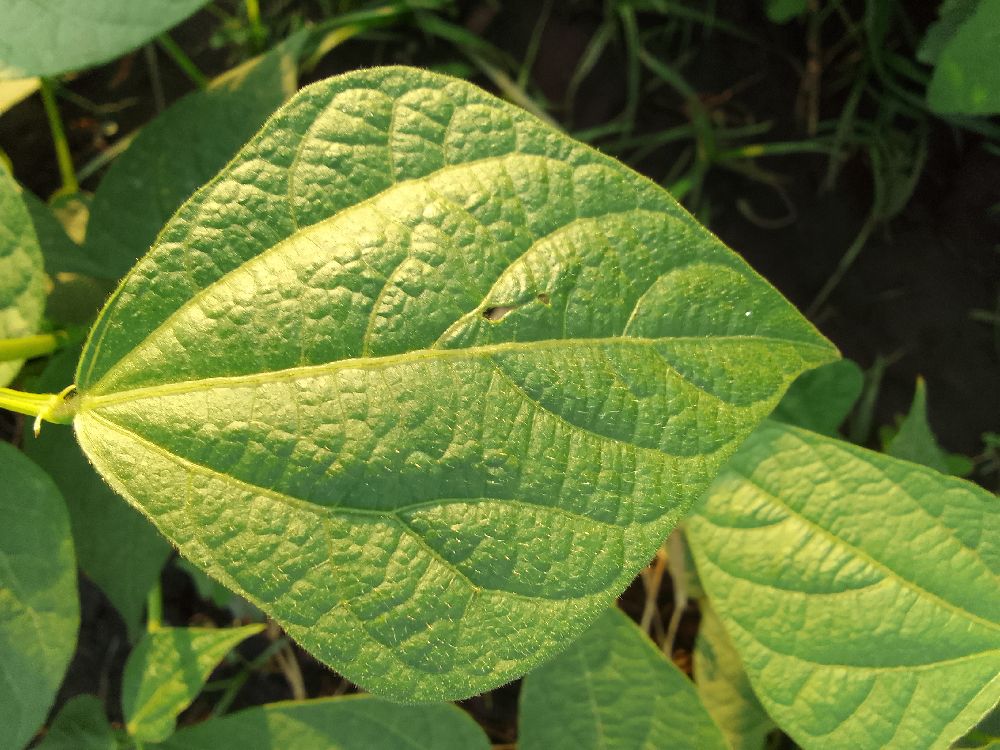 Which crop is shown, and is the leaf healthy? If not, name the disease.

common bean, healthy
